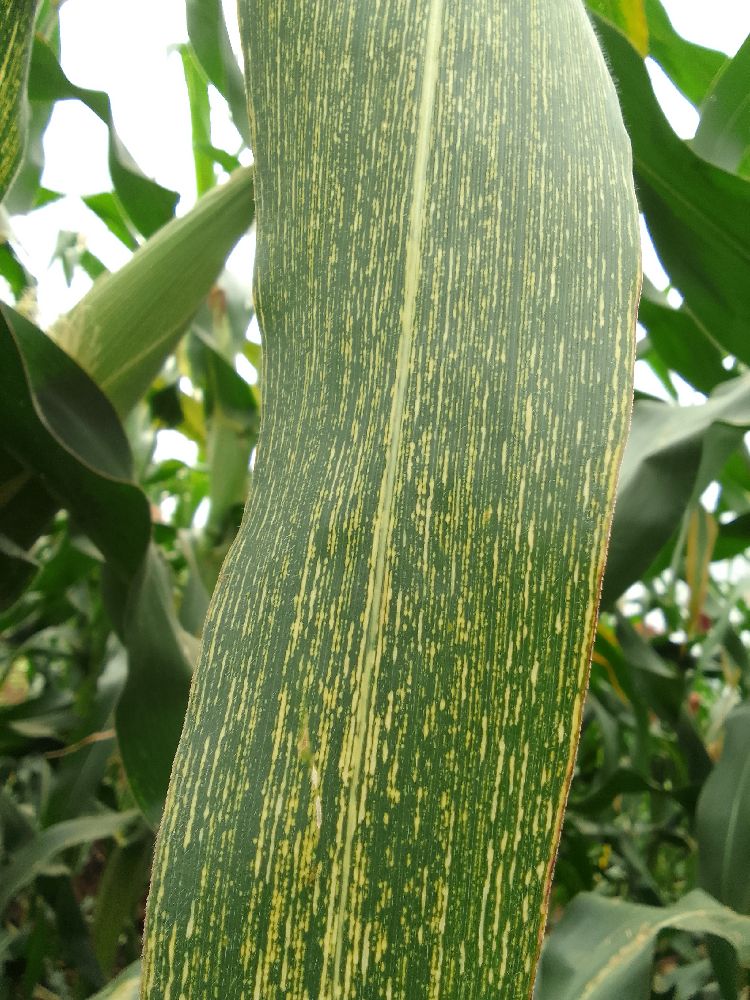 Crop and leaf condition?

maize, maize streak virus
